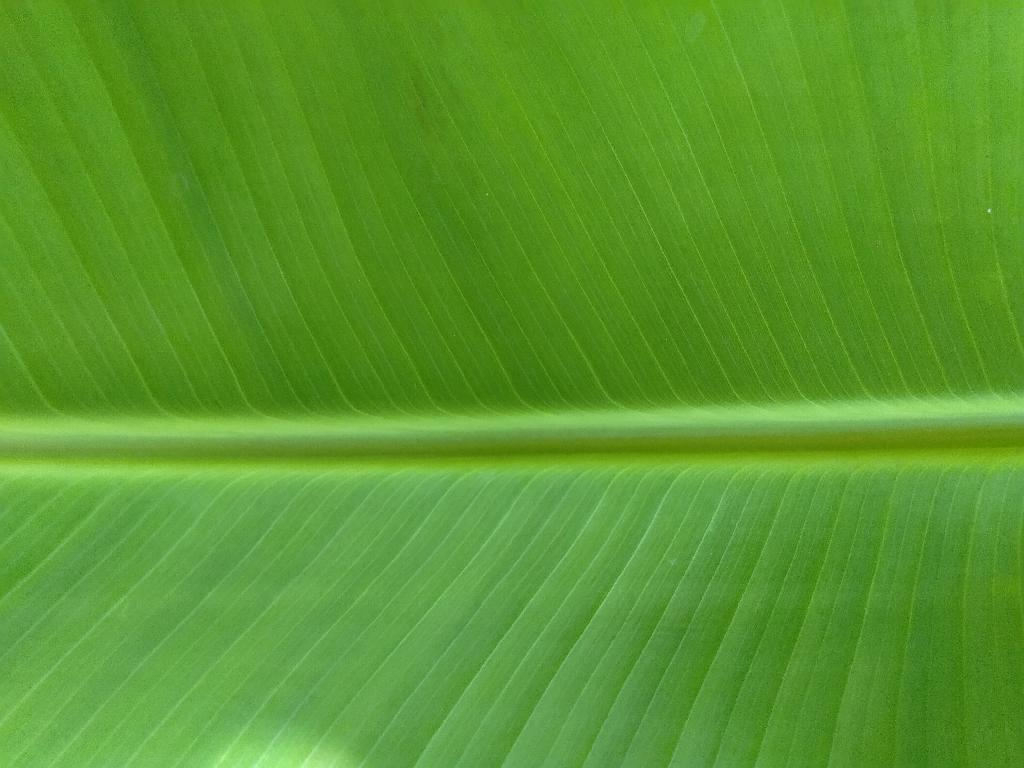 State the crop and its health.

banana, healthy
